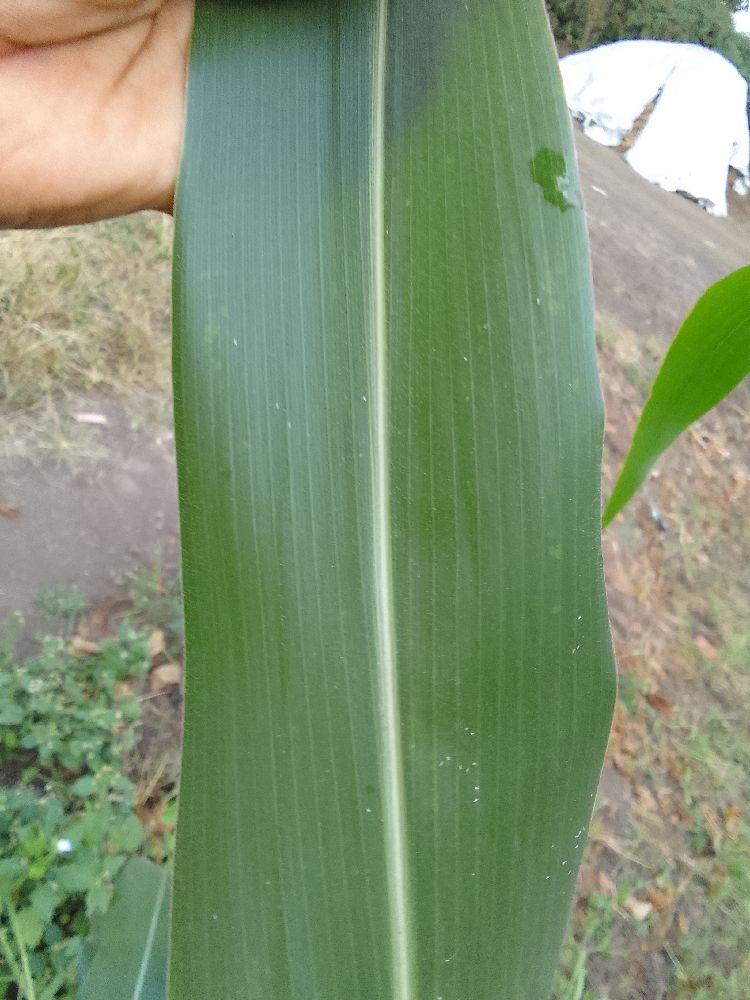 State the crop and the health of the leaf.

maize, healthy
